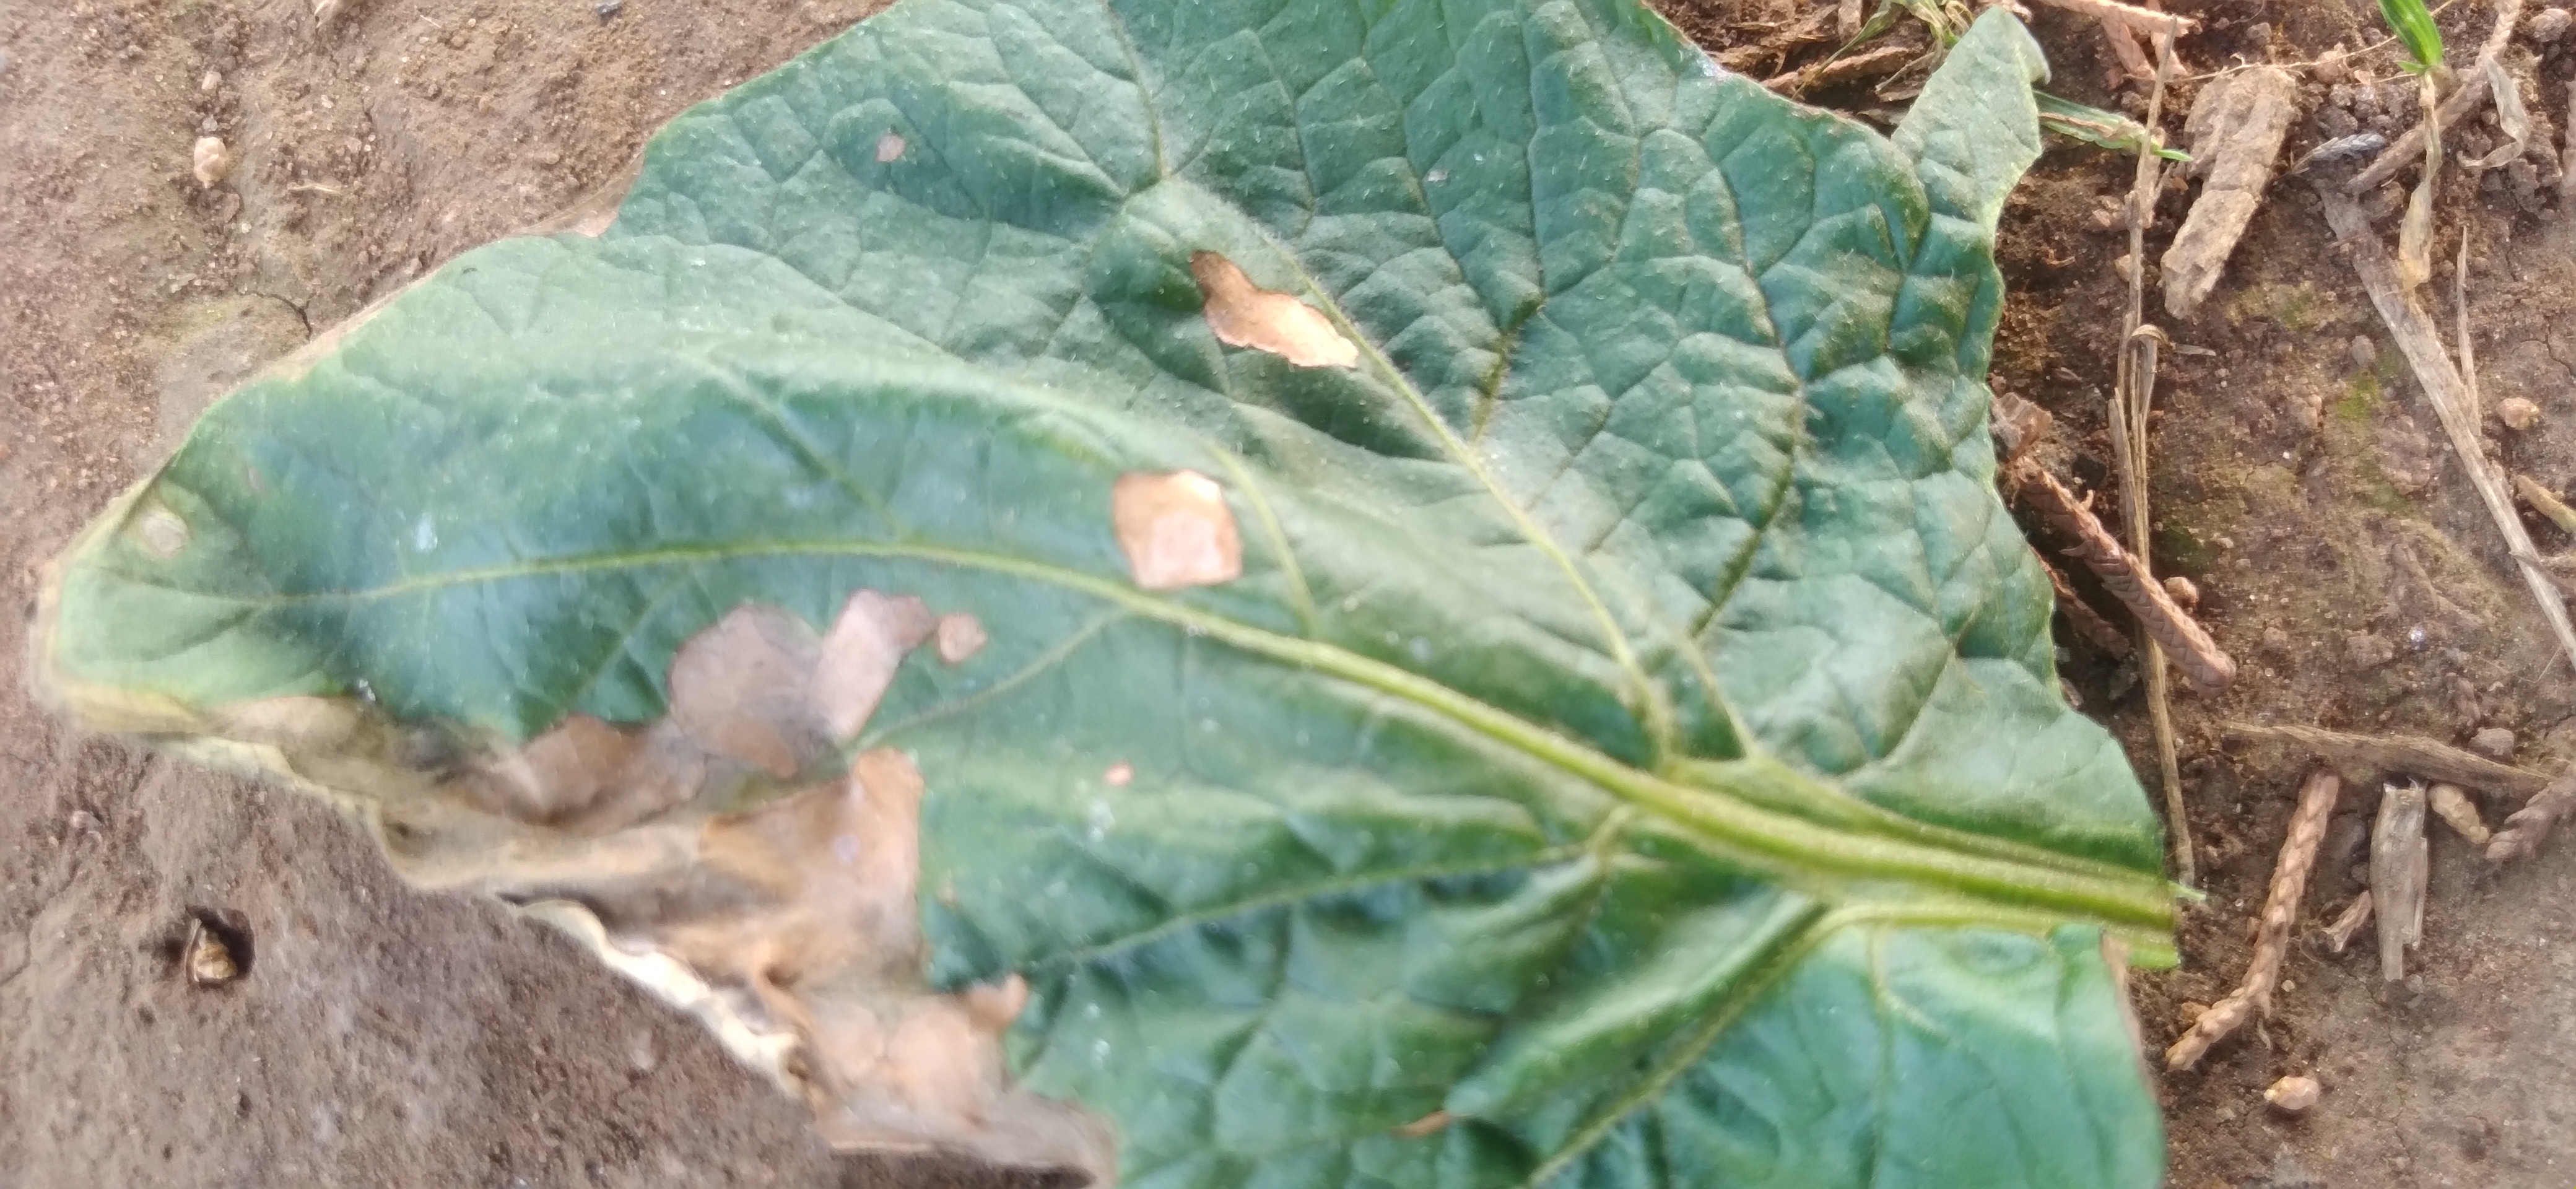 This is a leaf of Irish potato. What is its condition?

early blight
